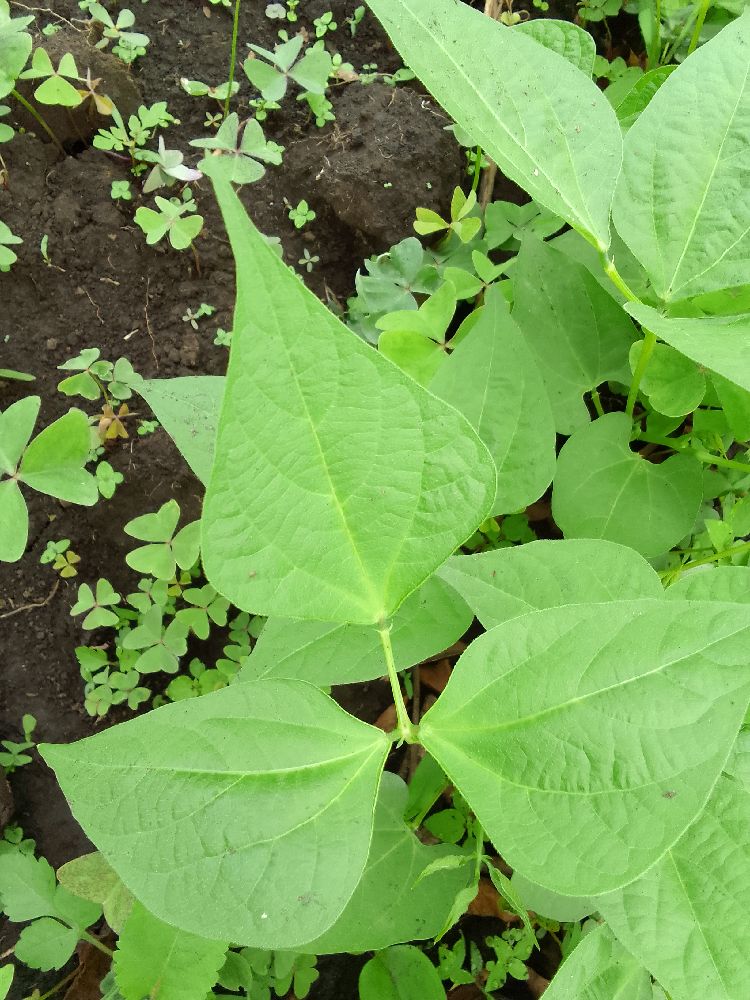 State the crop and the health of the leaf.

maize, healthy
